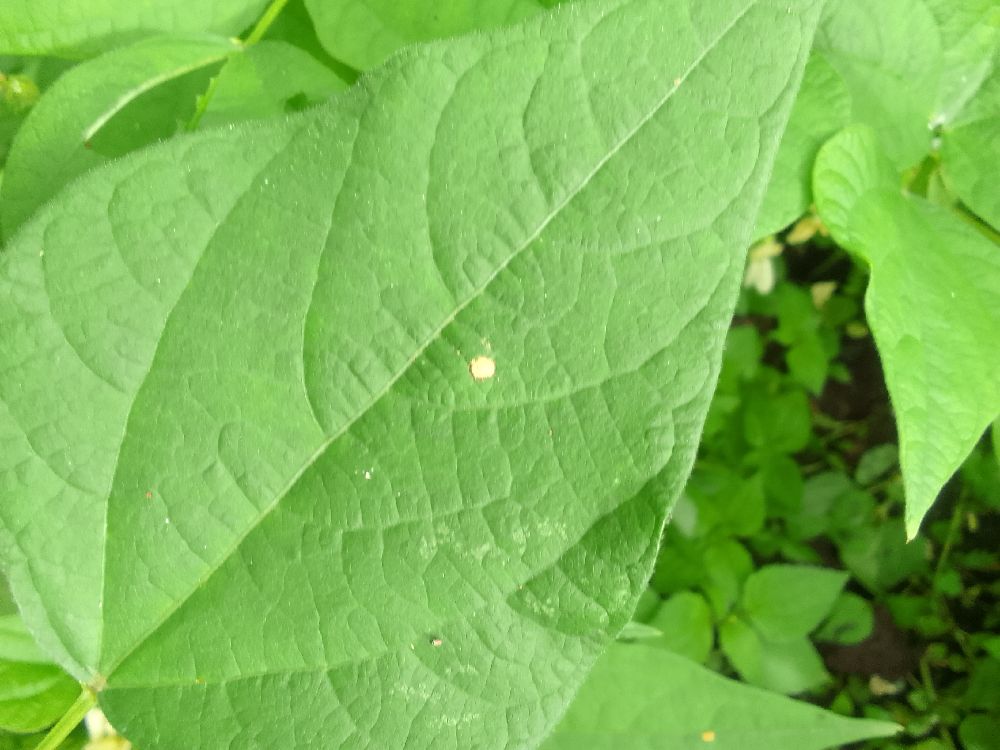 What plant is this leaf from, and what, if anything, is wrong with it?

common bean, healthy
